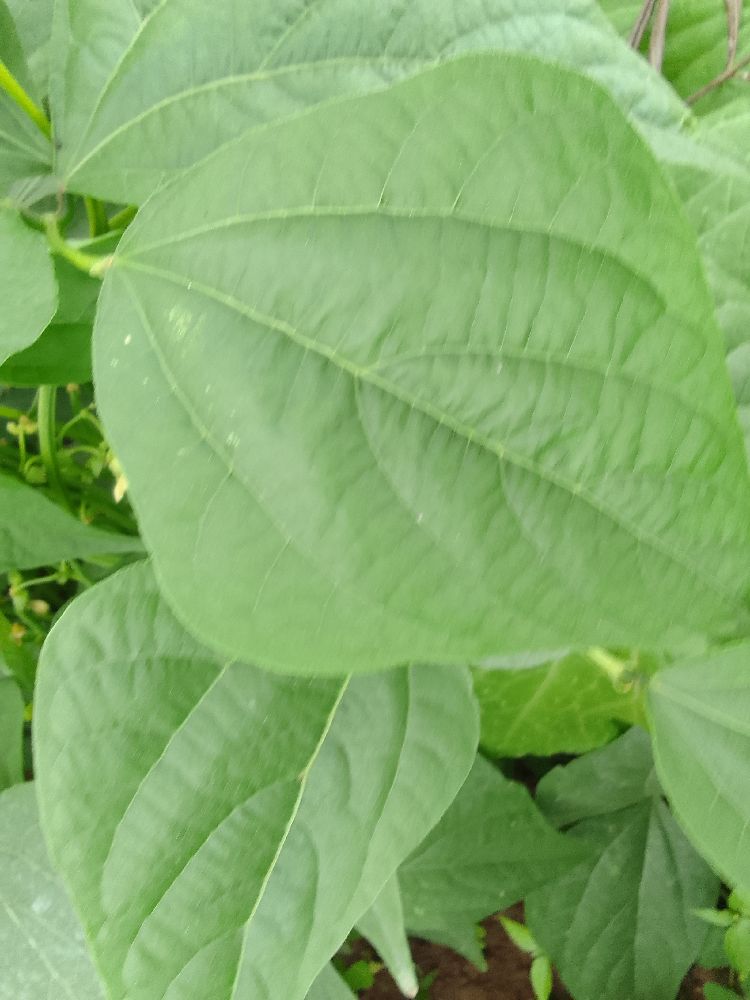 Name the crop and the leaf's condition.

common bean, healthy
